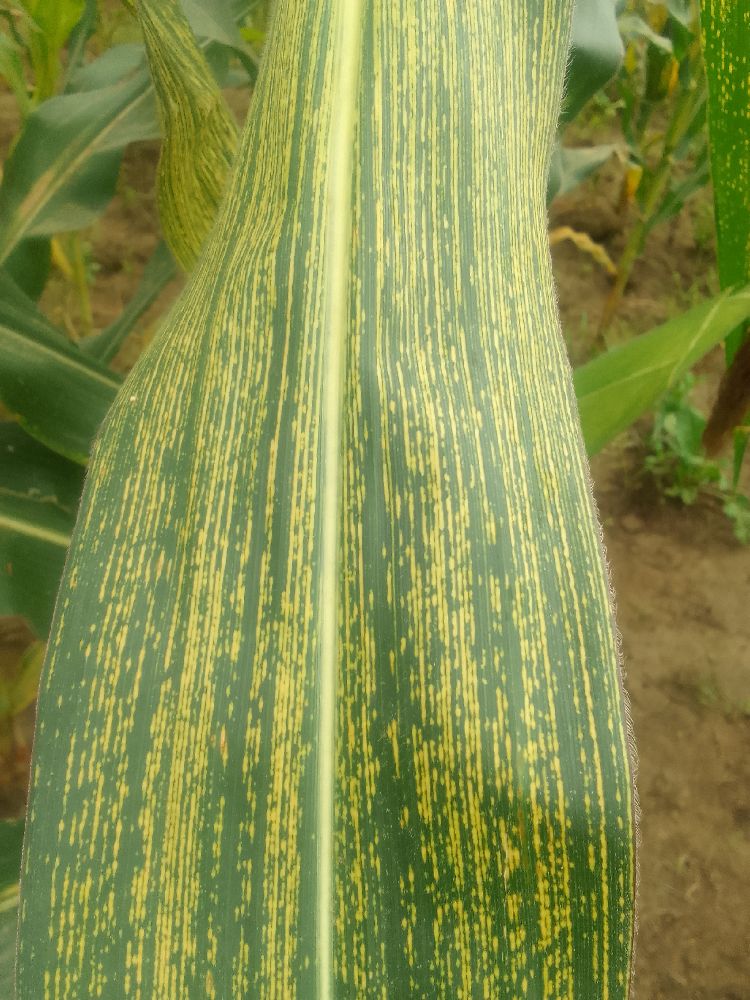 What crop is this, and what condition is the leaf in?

maize, maize streak virus
